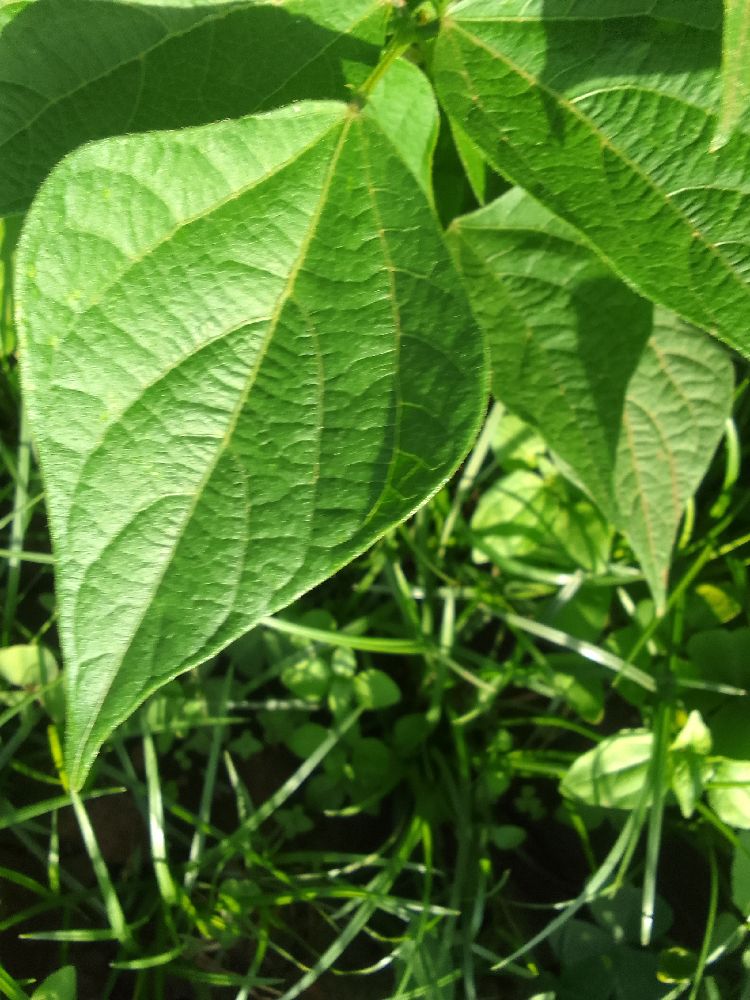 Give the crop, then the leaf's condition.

common bean, healthy
